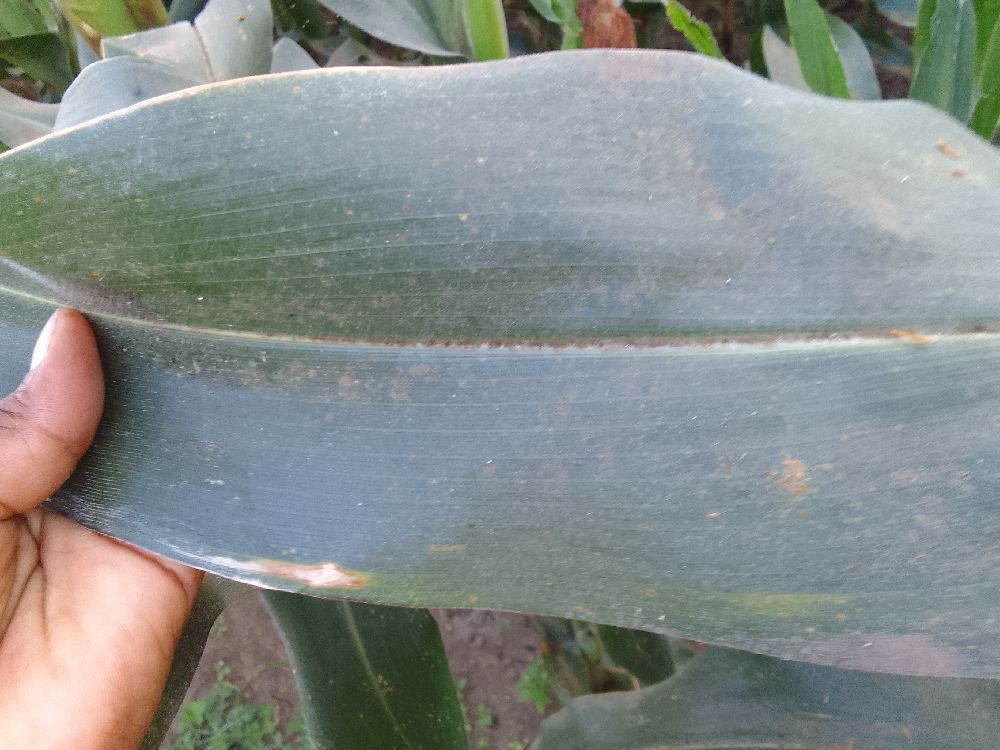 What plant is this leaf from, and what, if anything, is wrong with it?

maize, healthy
